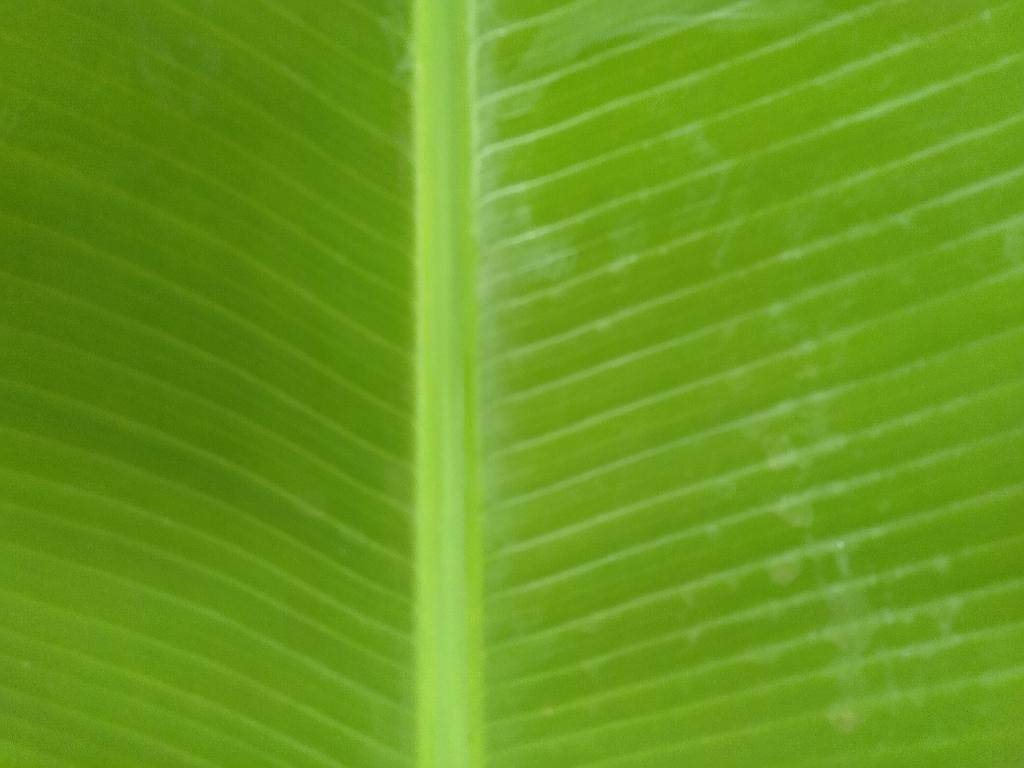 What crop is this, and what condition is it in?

banana, healthy
